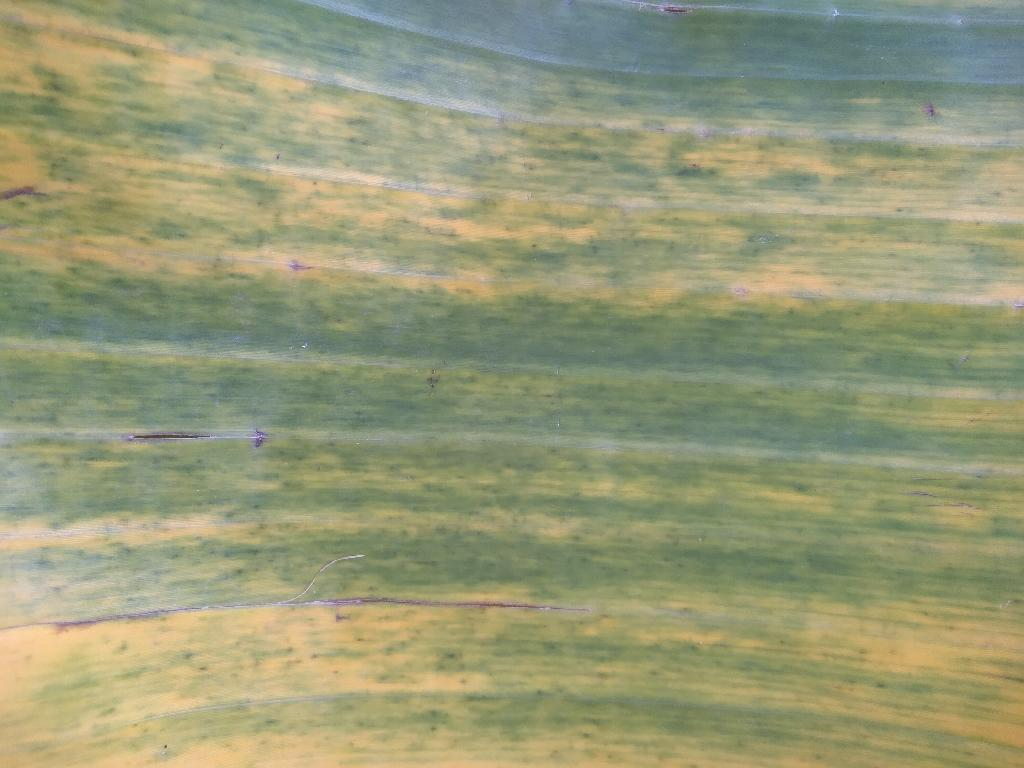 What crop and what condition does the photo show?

banana, fusarium wilt race 1
